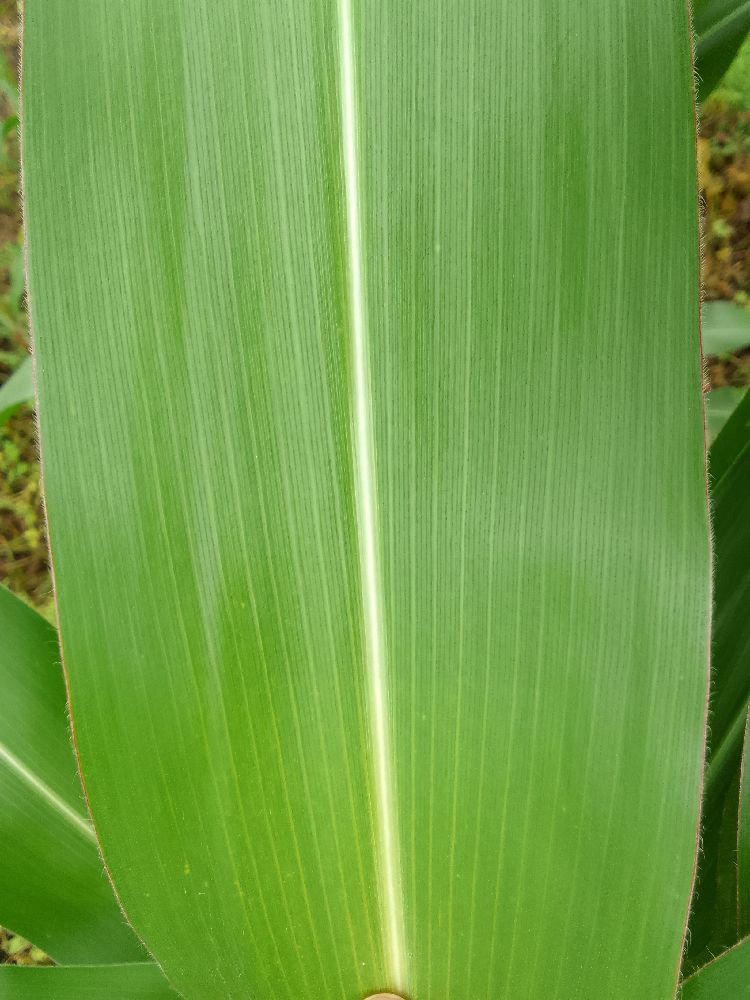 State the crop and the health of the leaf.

maize, healthy
